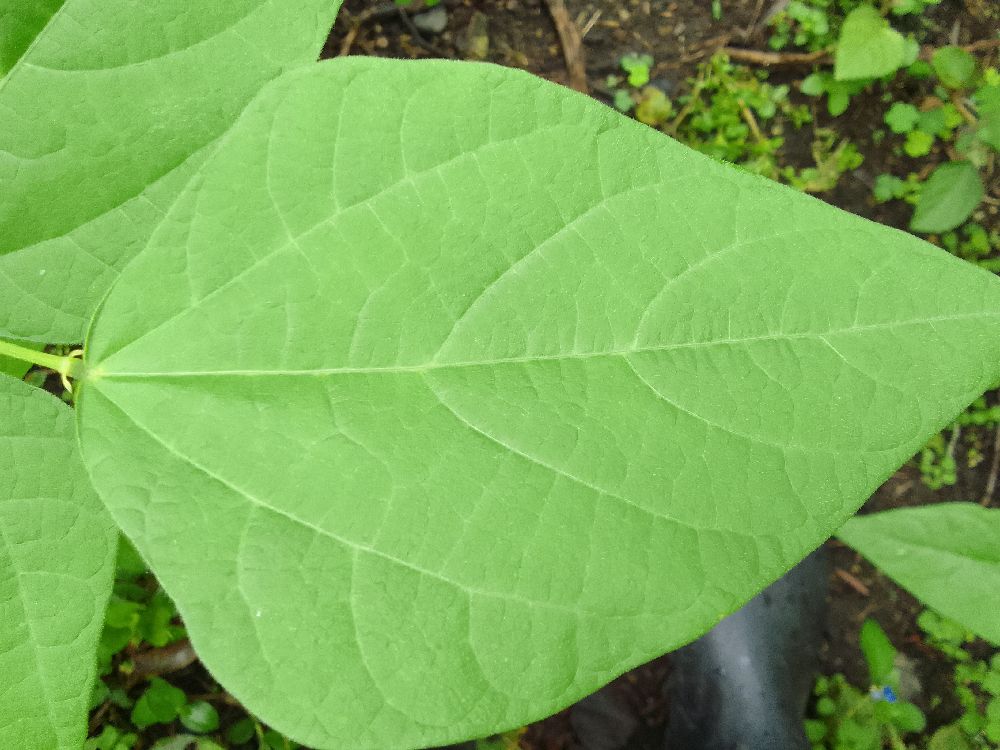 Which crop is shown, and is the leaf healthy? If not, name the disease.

common bean, healthy
